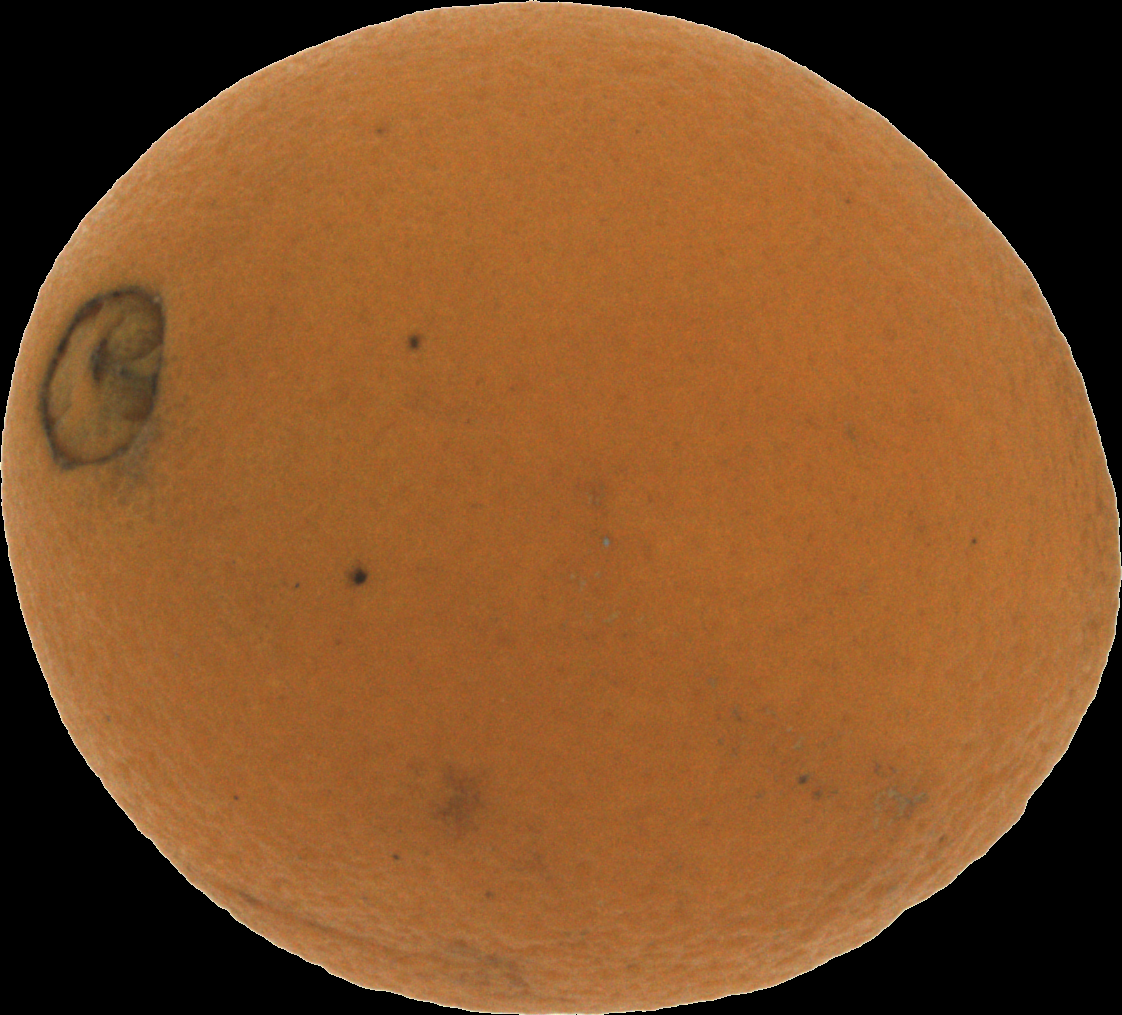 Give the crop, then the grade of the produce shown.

orange, bad
